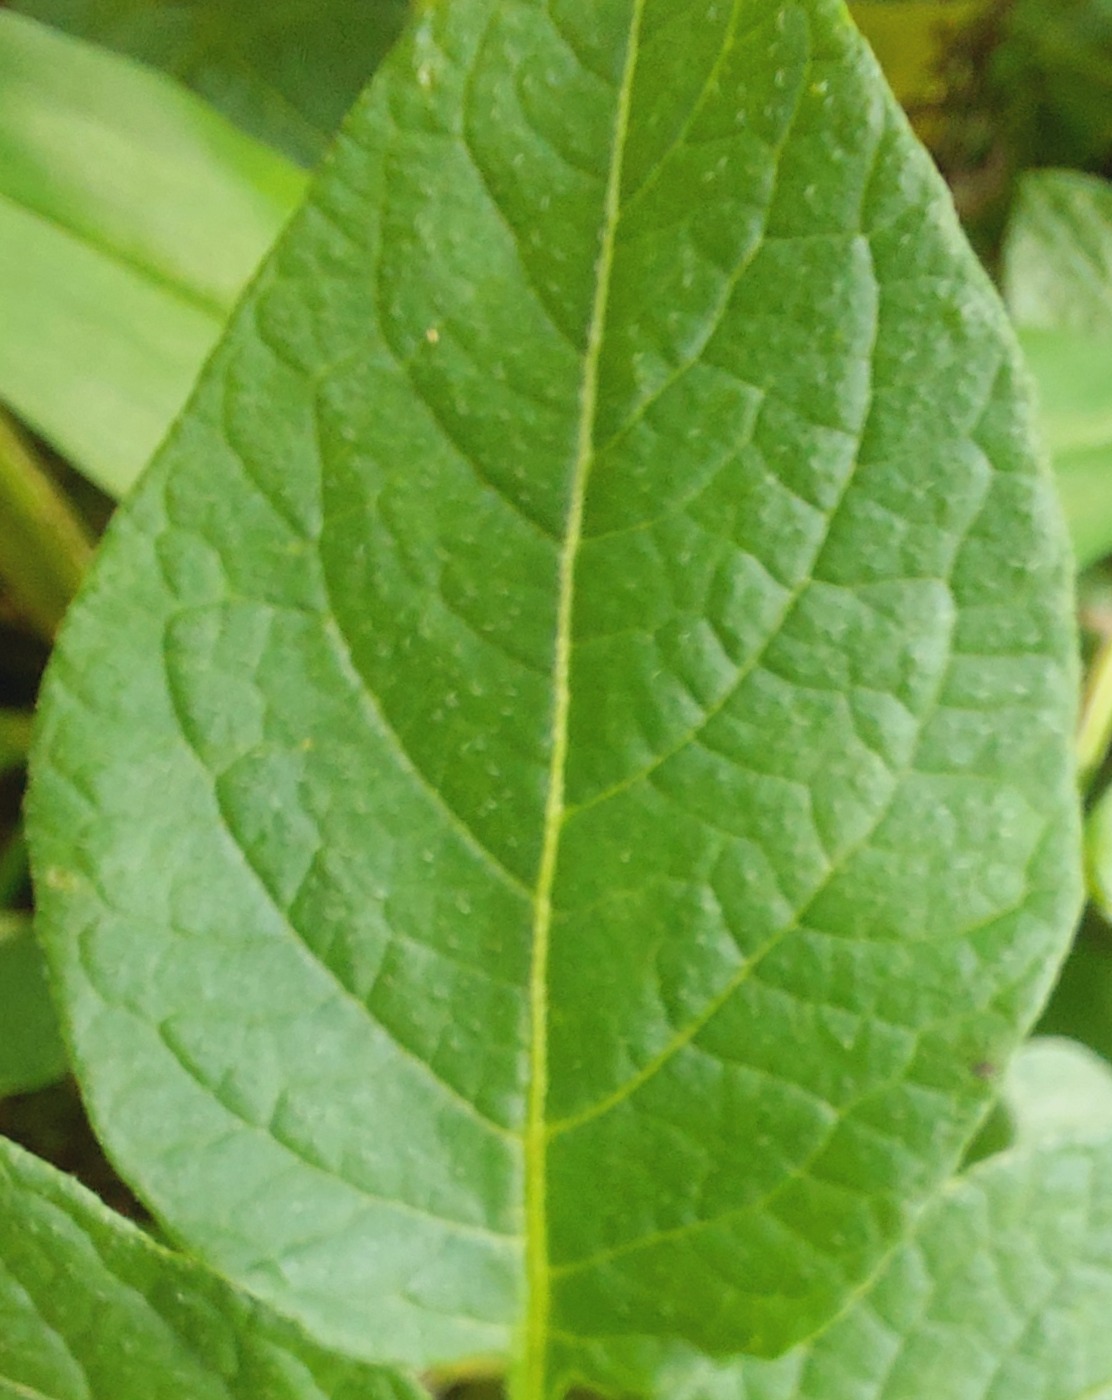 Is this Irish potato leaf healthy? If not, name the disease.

healthy
